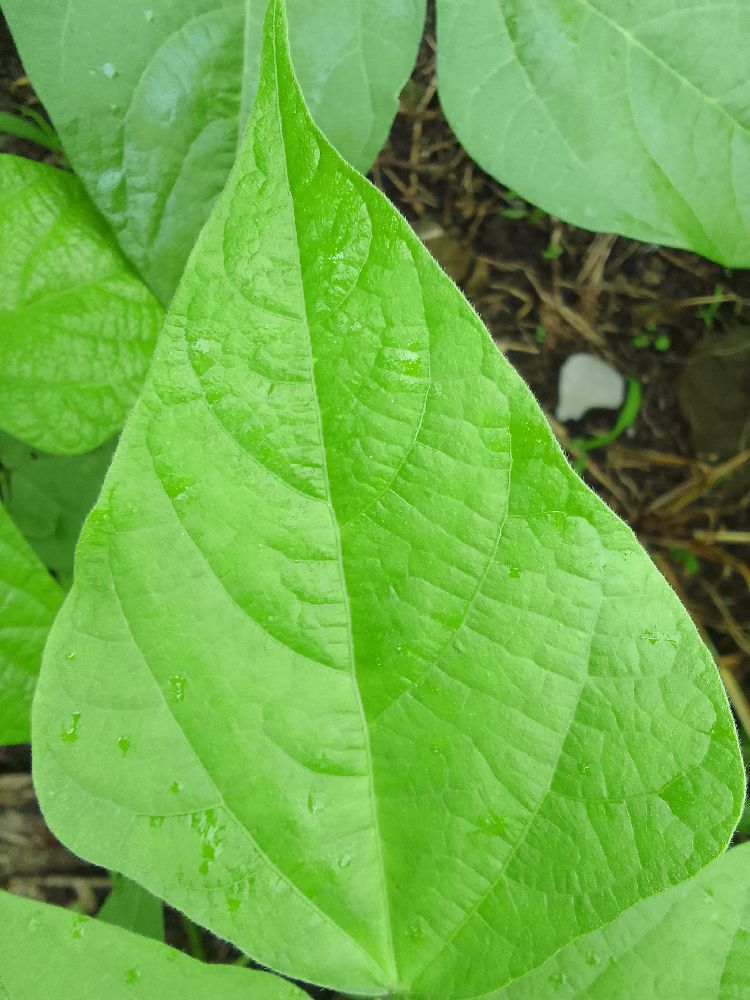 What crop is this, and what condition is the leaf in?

common bean, healthy
